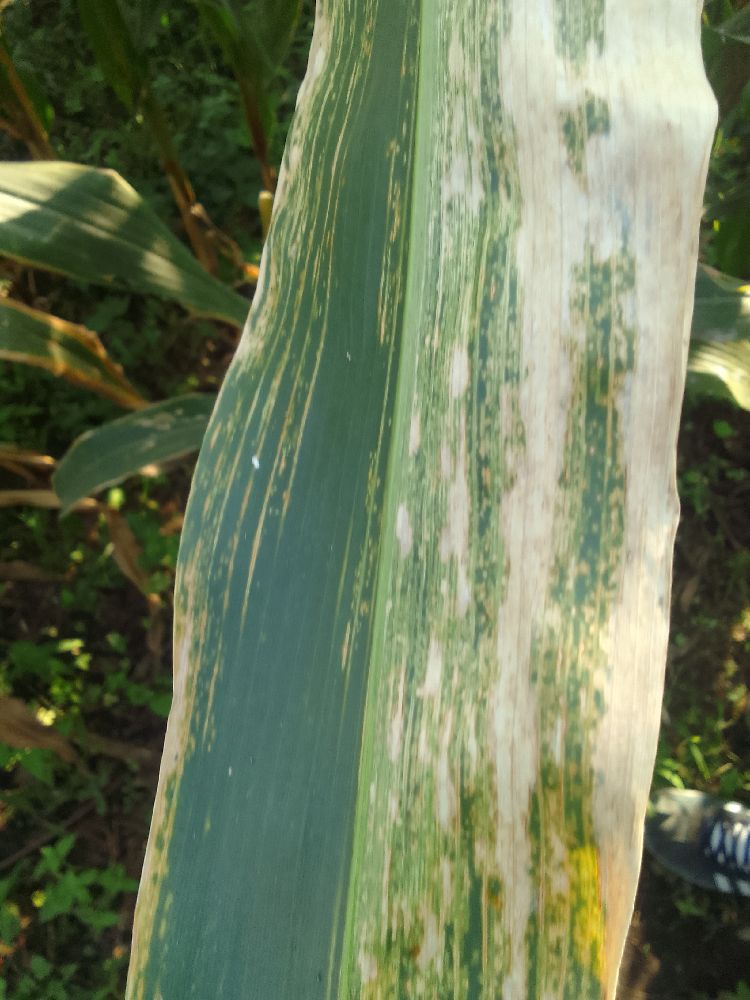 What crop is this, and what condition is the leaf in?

maize, maize lethal necrosis
